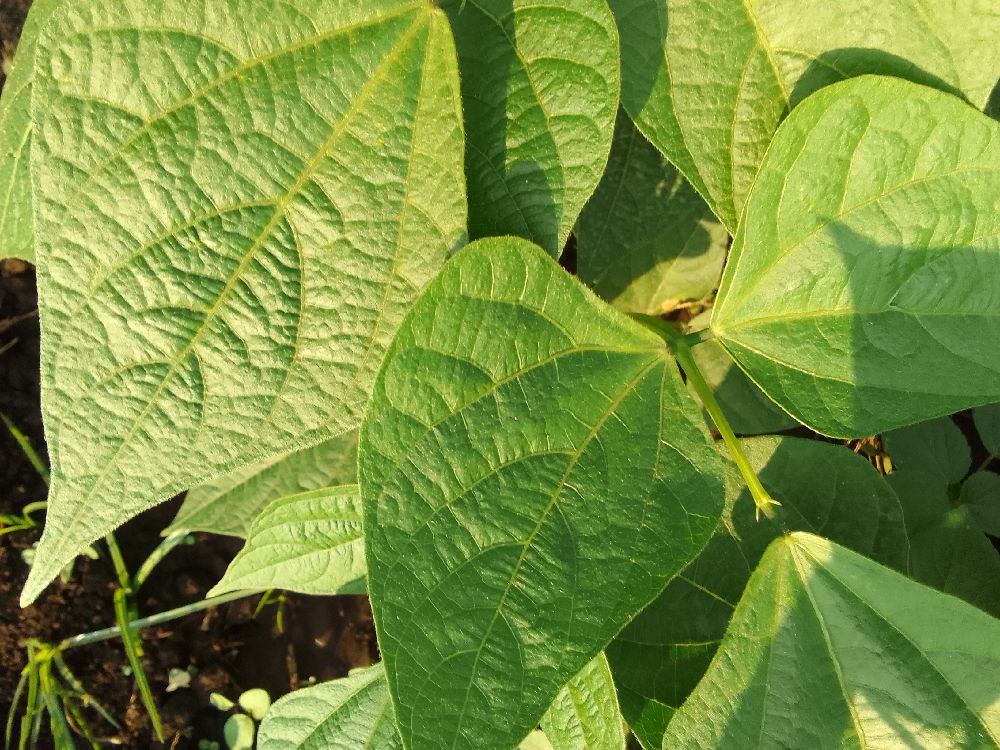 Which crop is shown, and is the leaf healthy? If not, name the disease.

common bean, healthy
